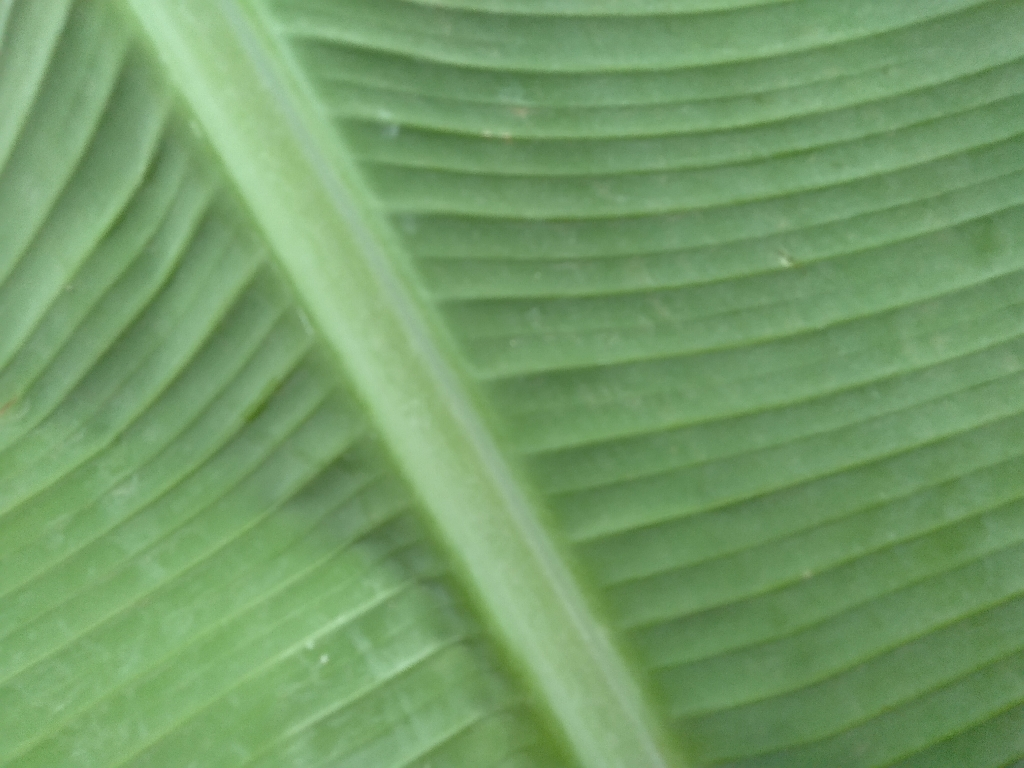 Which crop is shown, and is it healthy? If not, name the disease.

banana, healthy
